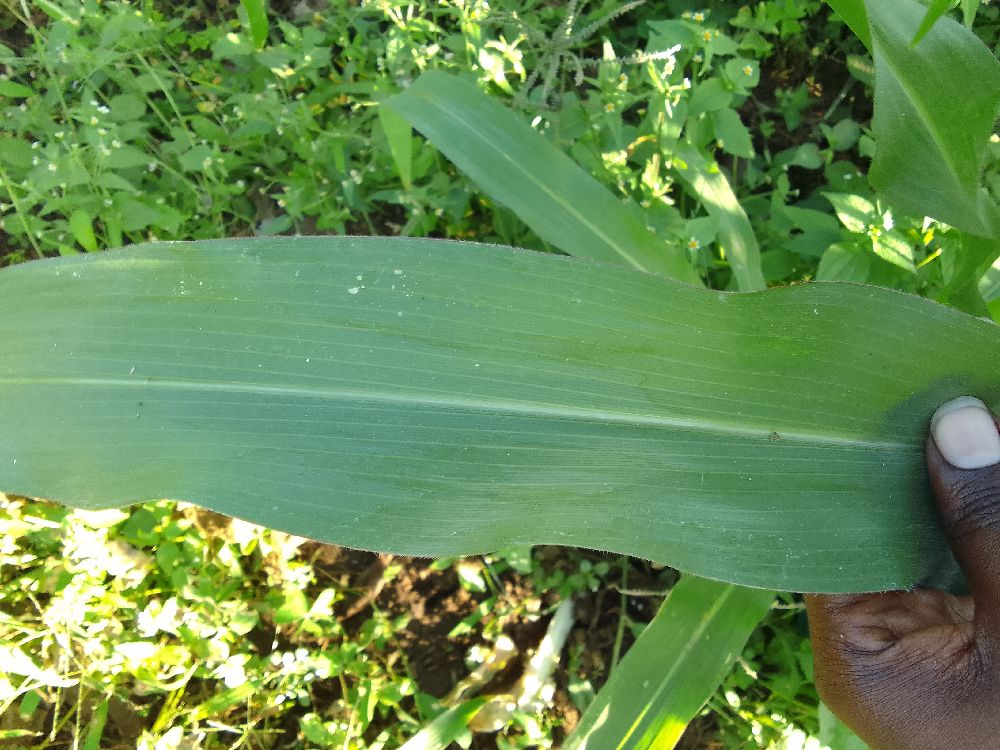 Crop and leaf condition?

maize, healthy
